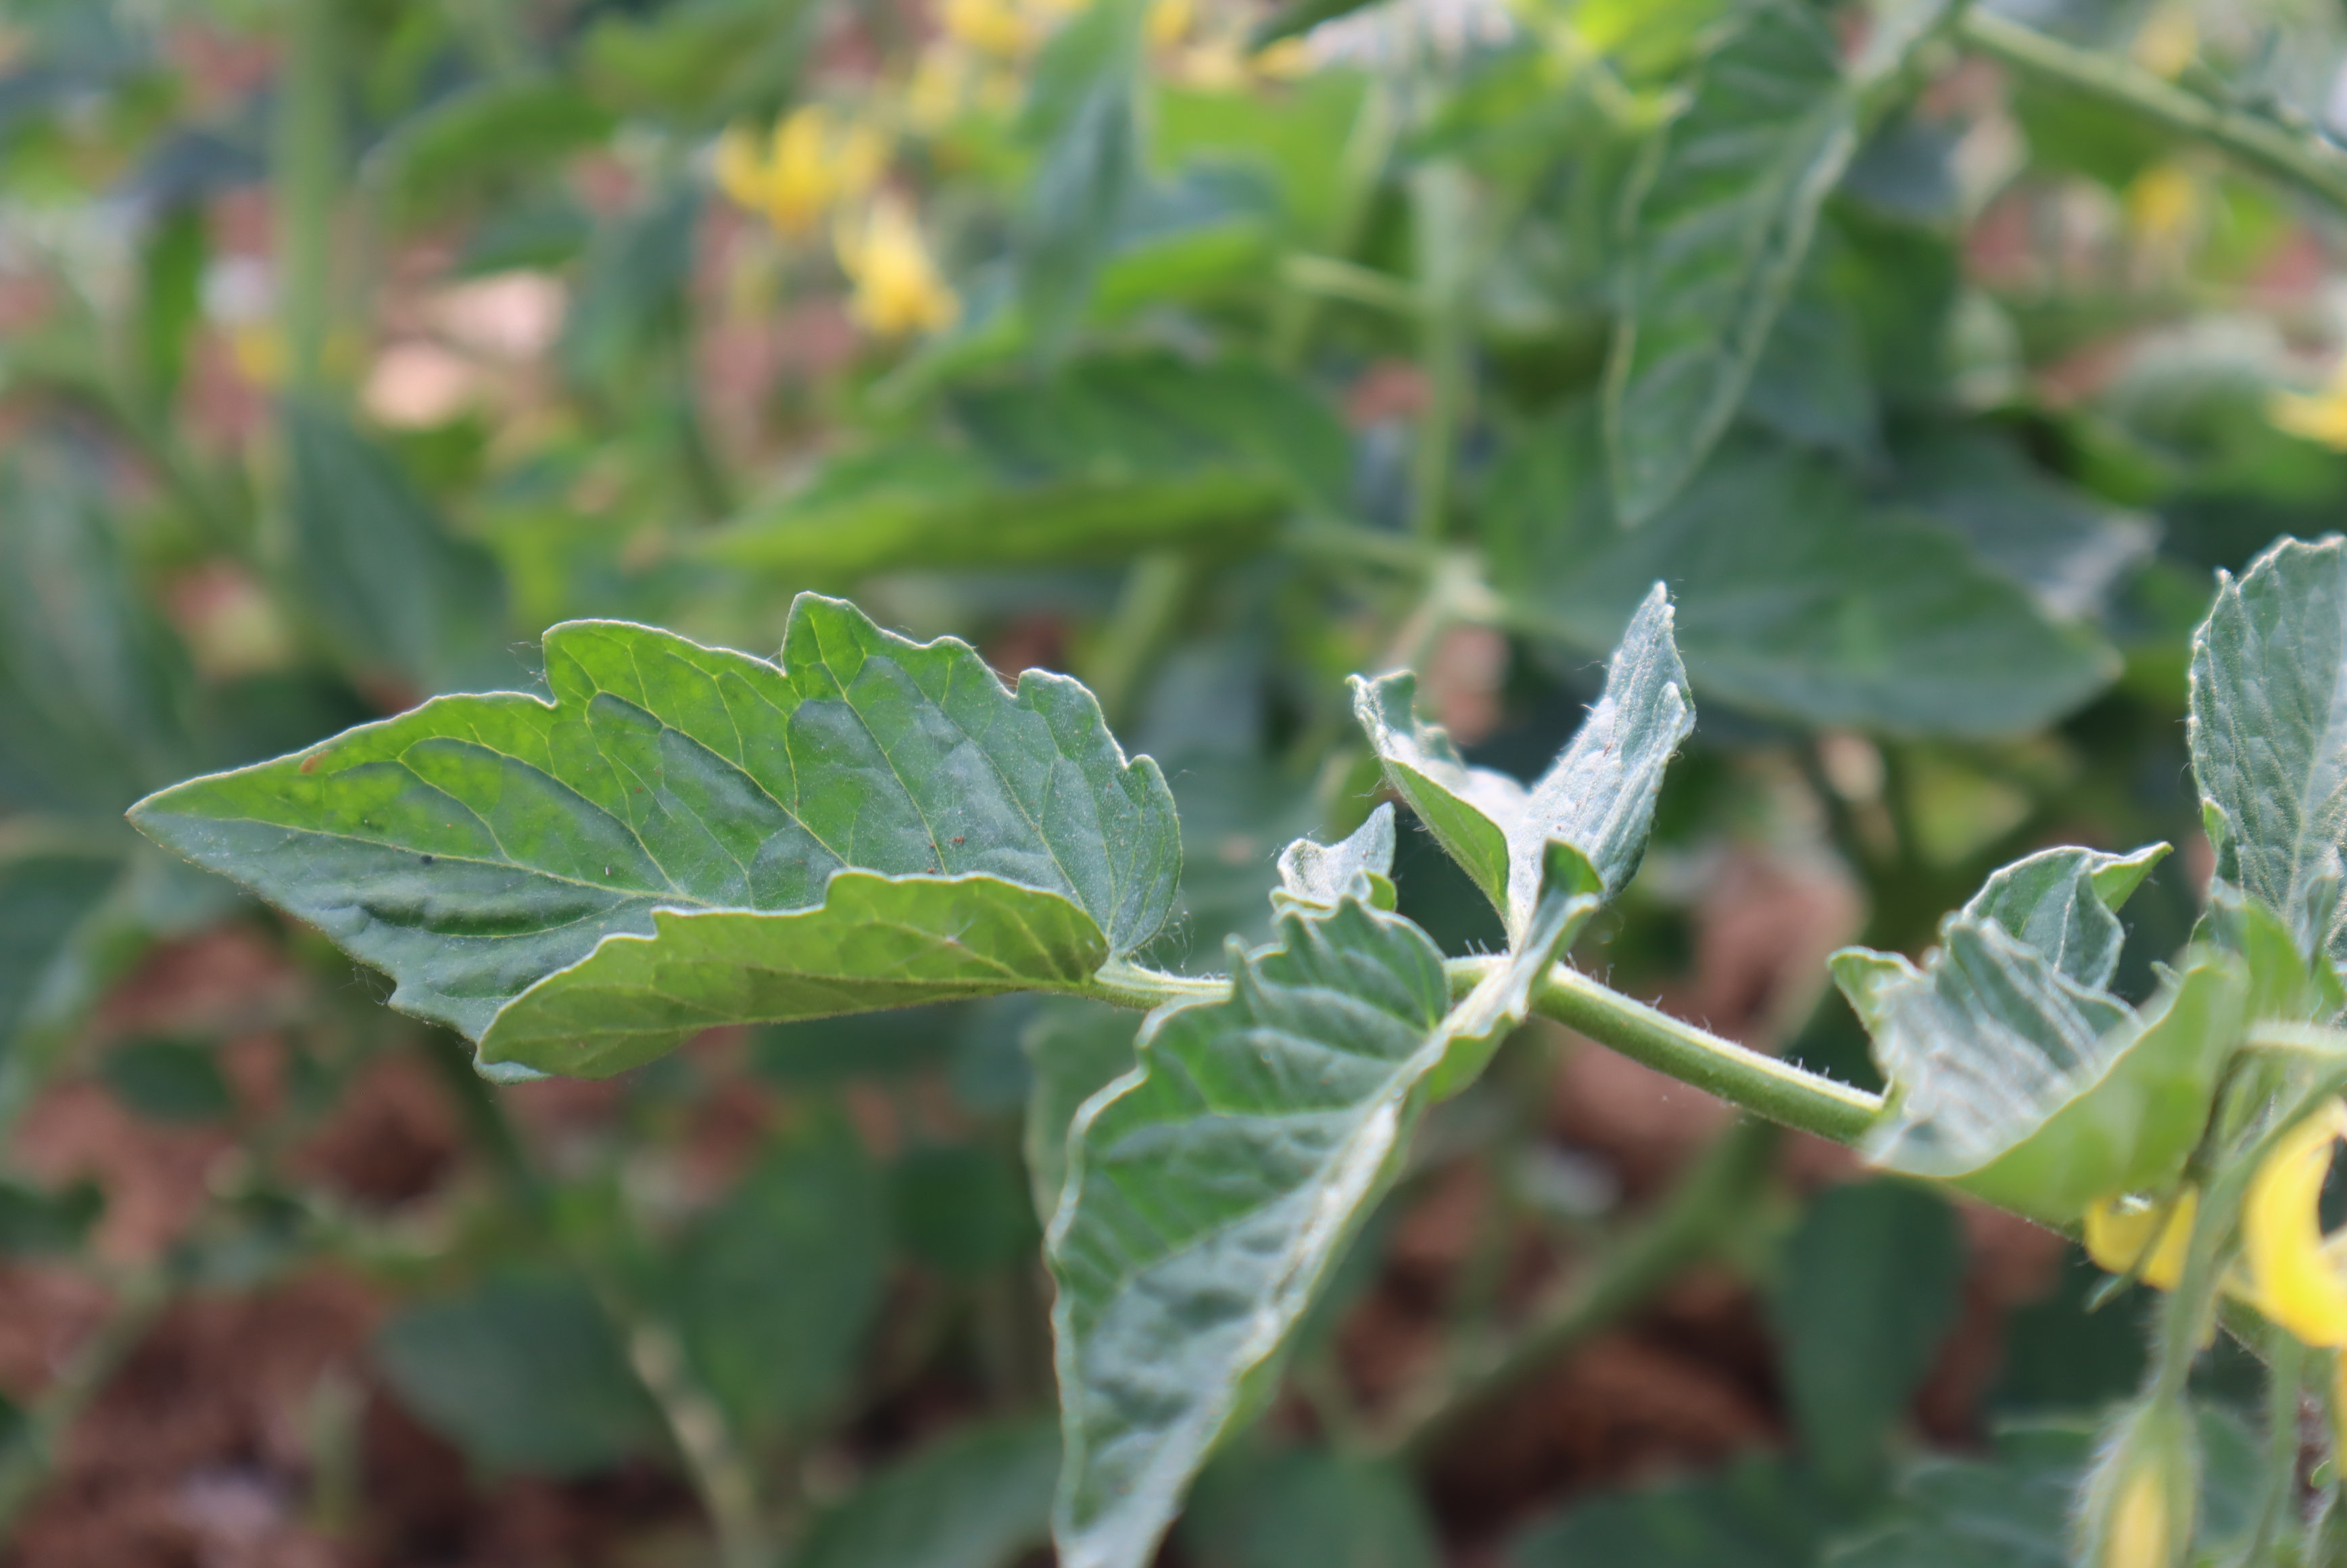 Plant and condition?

tomato, healthy
